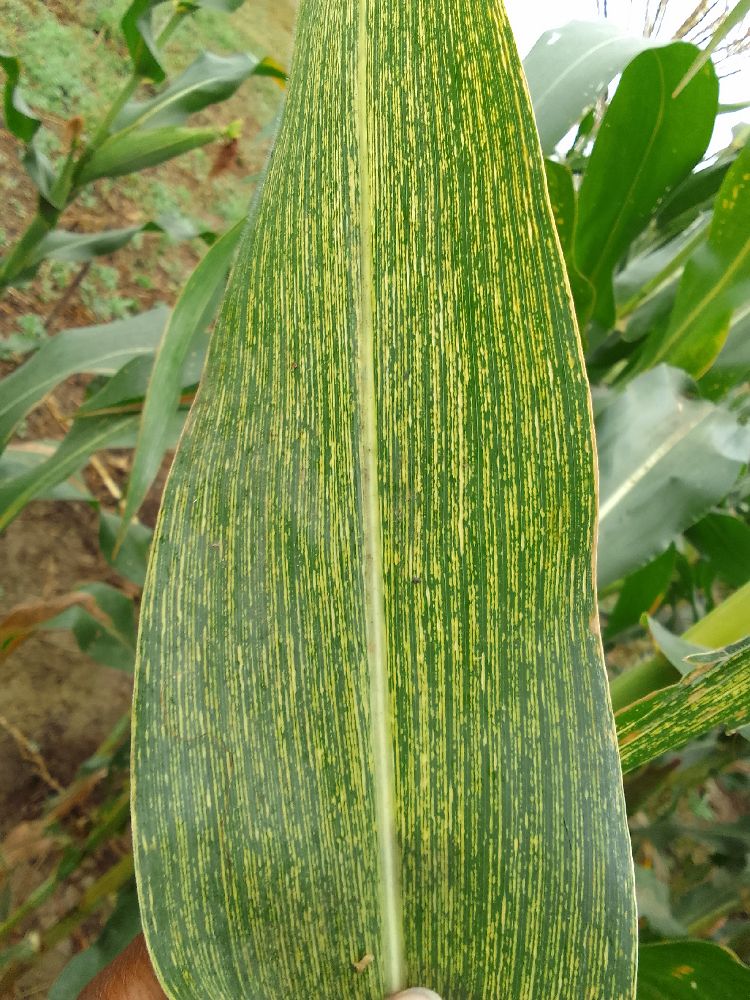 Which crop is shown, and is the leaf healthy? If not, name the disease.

maize, maize streak virus
